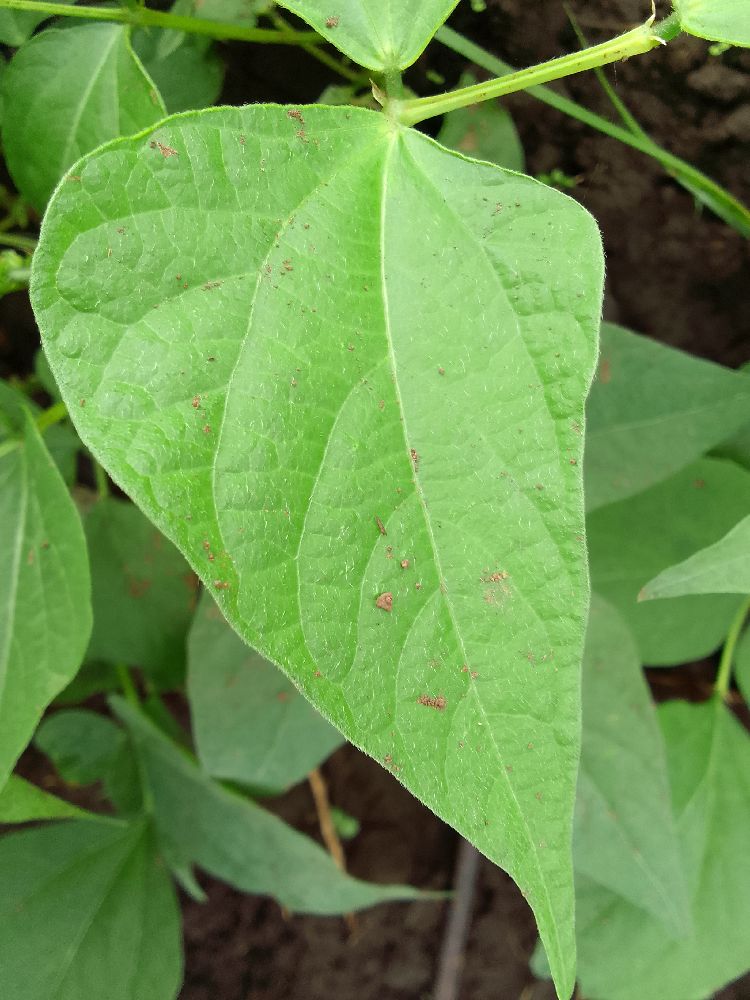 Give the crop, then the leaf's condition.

common bean, healthy
